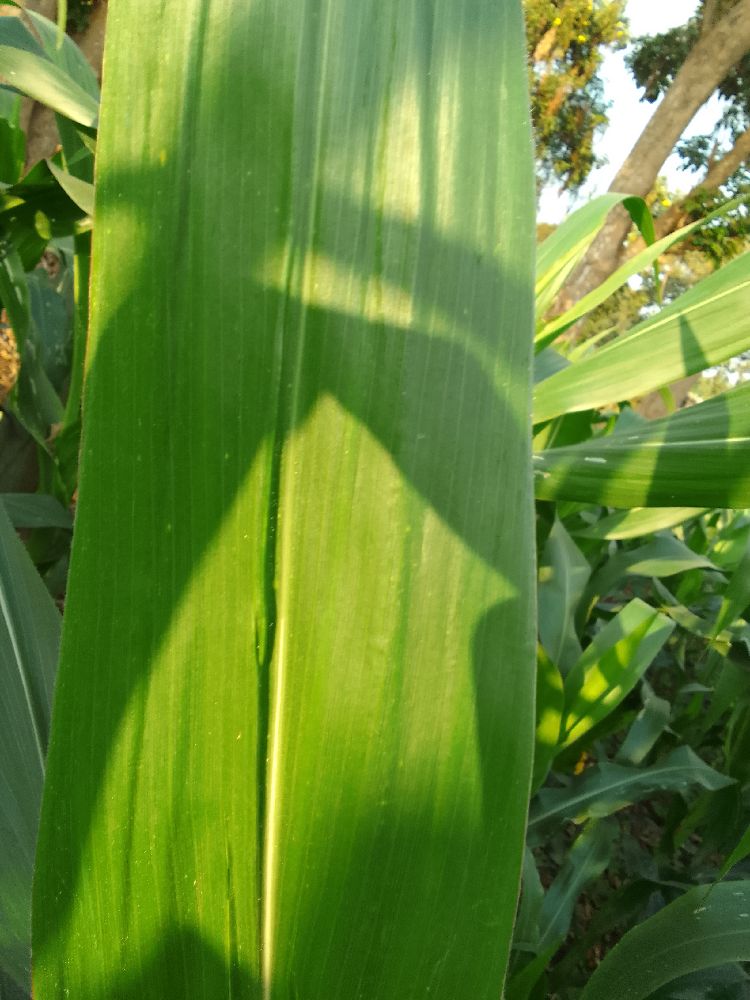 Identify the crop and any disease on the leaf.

maize, healthy
